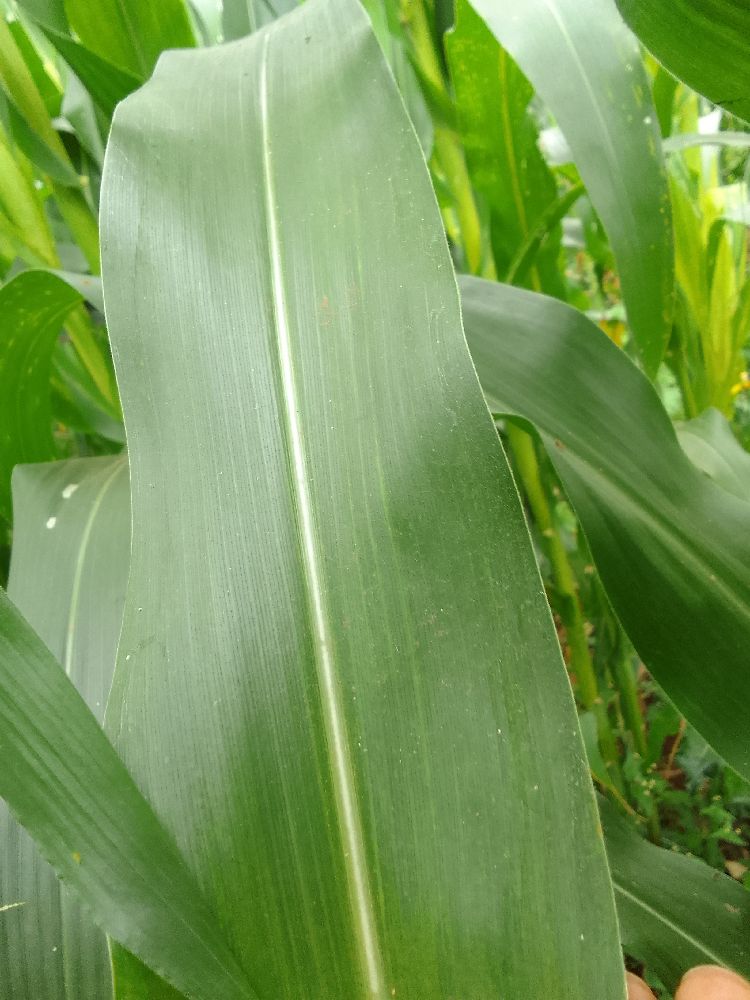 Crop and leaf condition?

maize, healthy
